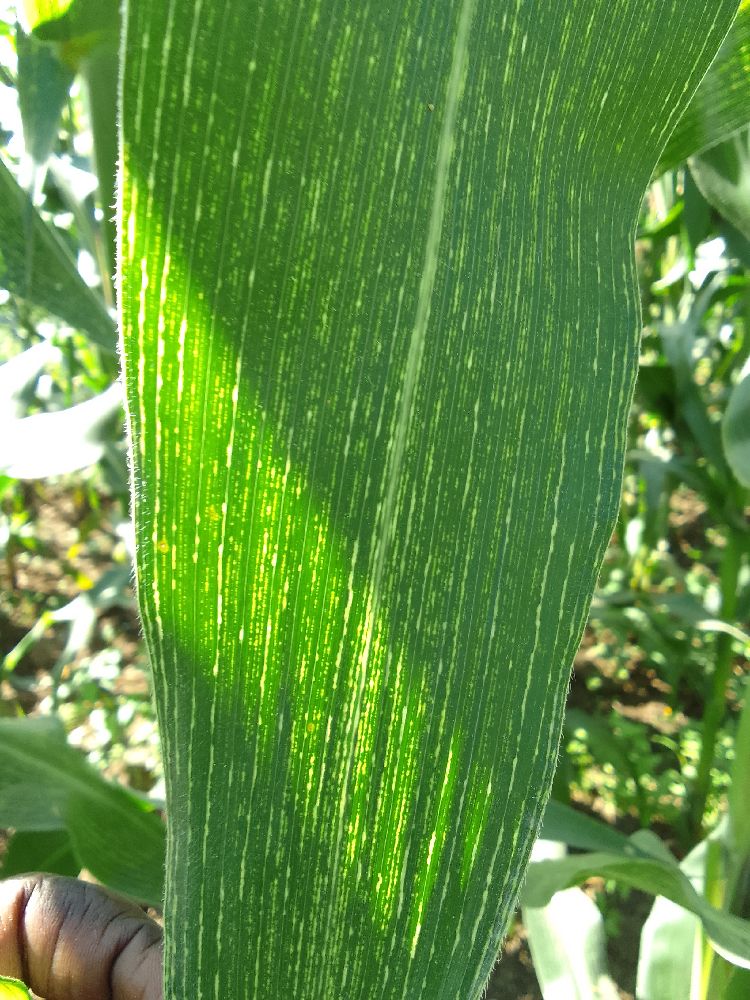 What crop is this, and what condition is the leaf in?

maize, maize streak virus
